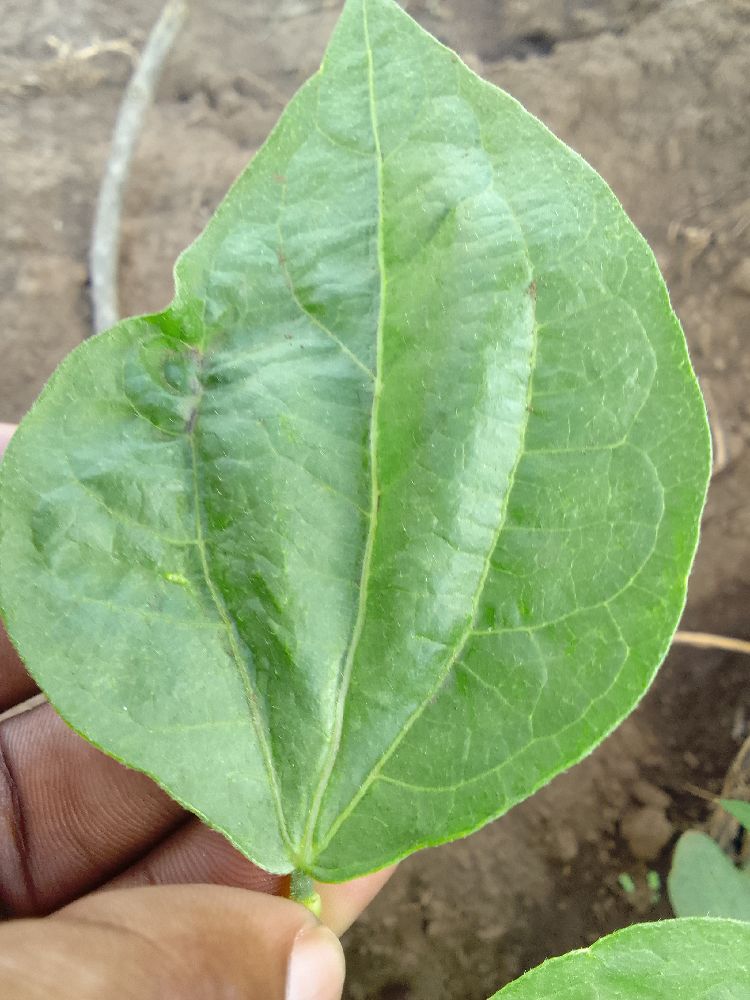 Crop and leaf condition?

common bean, healthy
